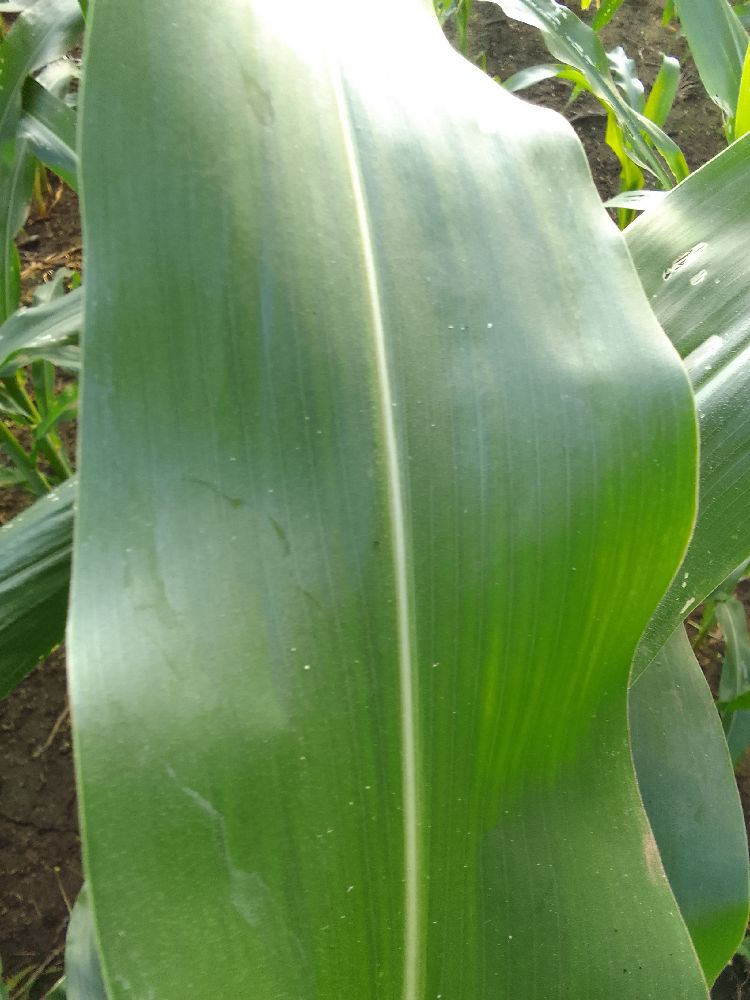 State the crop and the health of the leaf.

maize, healthy
